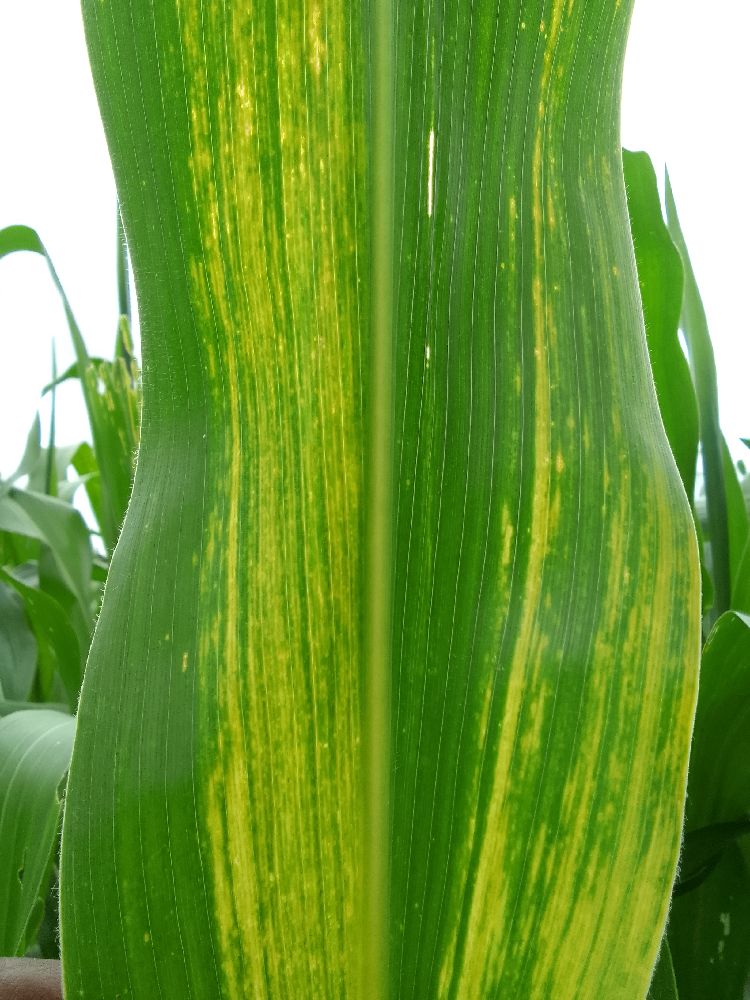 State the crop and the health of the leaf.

maize, maize lethal necrosis
